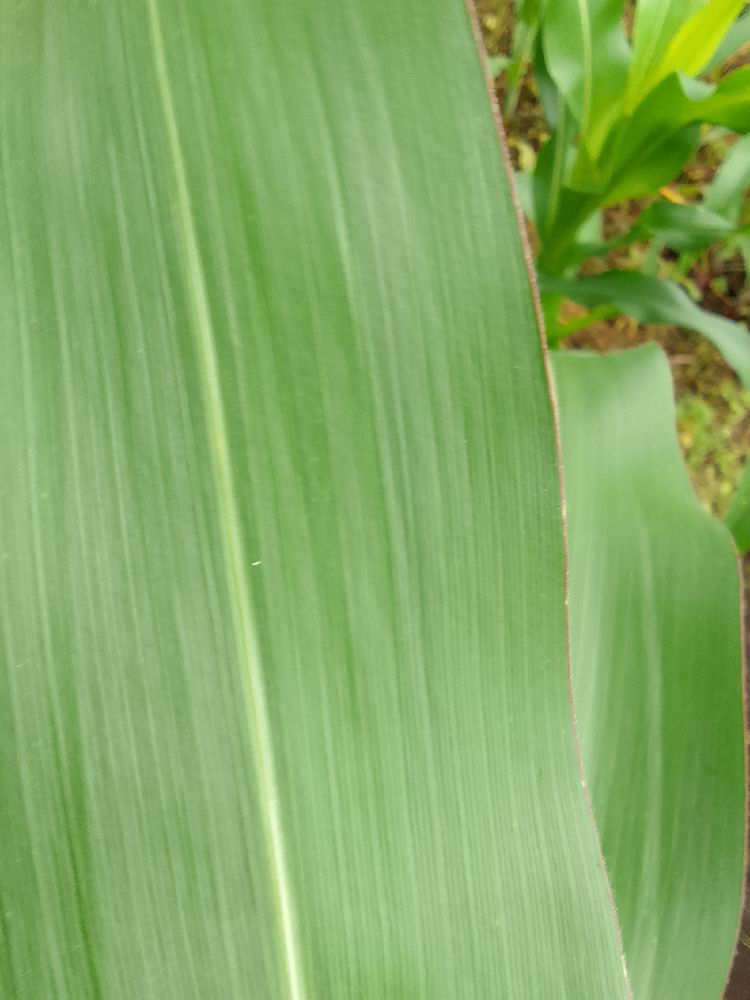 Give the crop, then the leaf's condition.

maize, healthy
